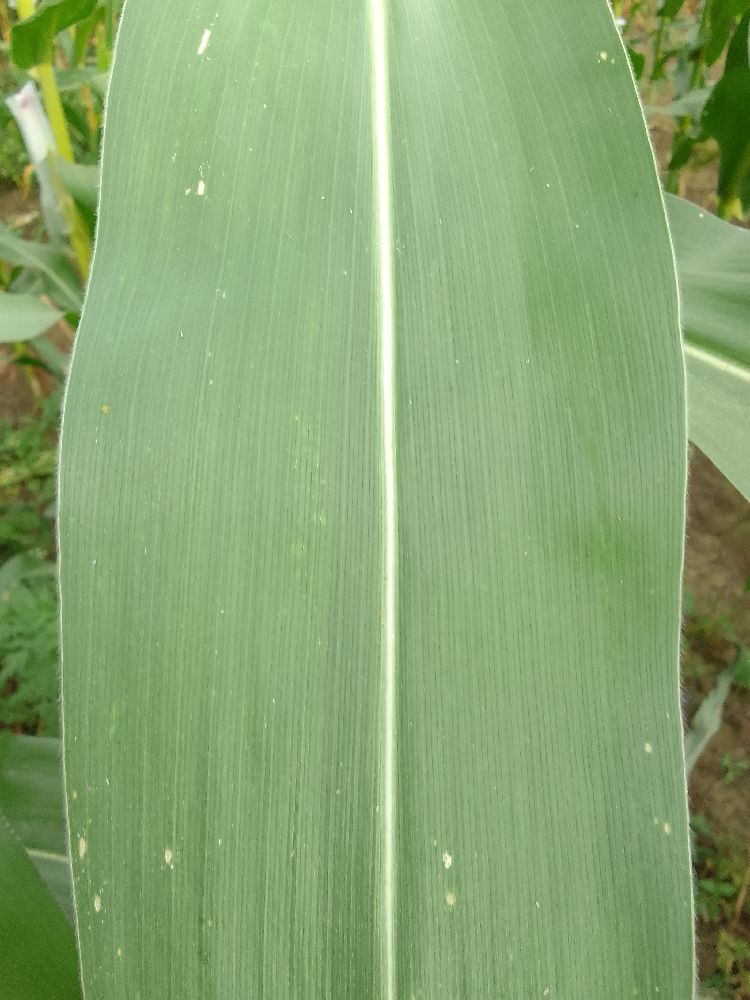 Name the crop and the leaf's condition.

maize, healthy
